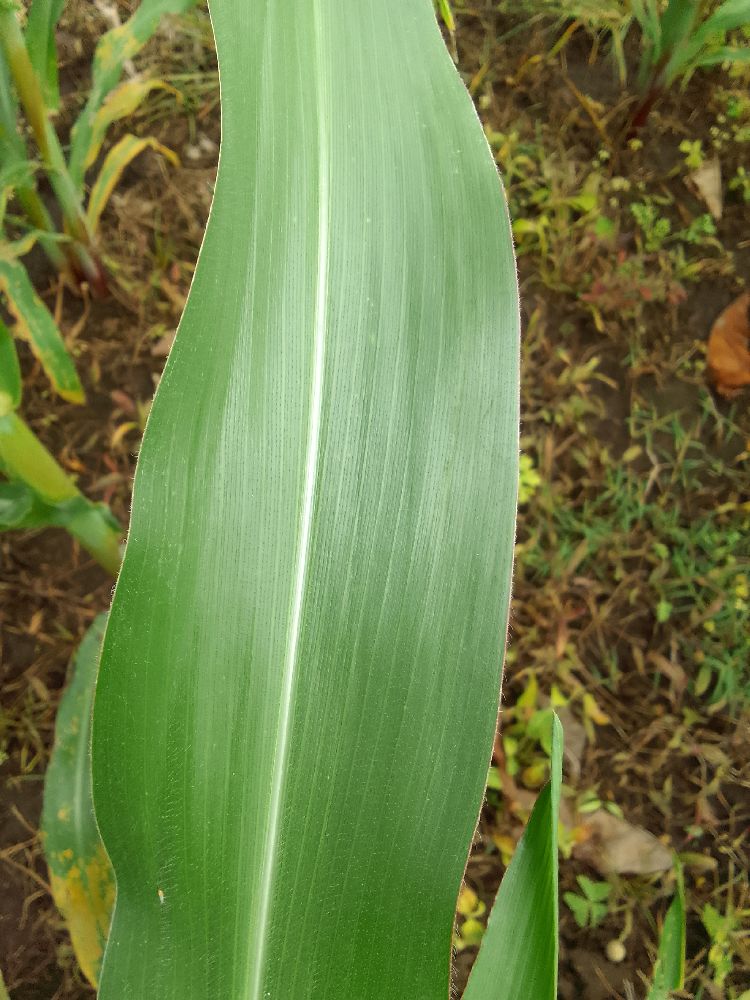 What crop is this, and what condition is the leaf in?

maize, healthy
